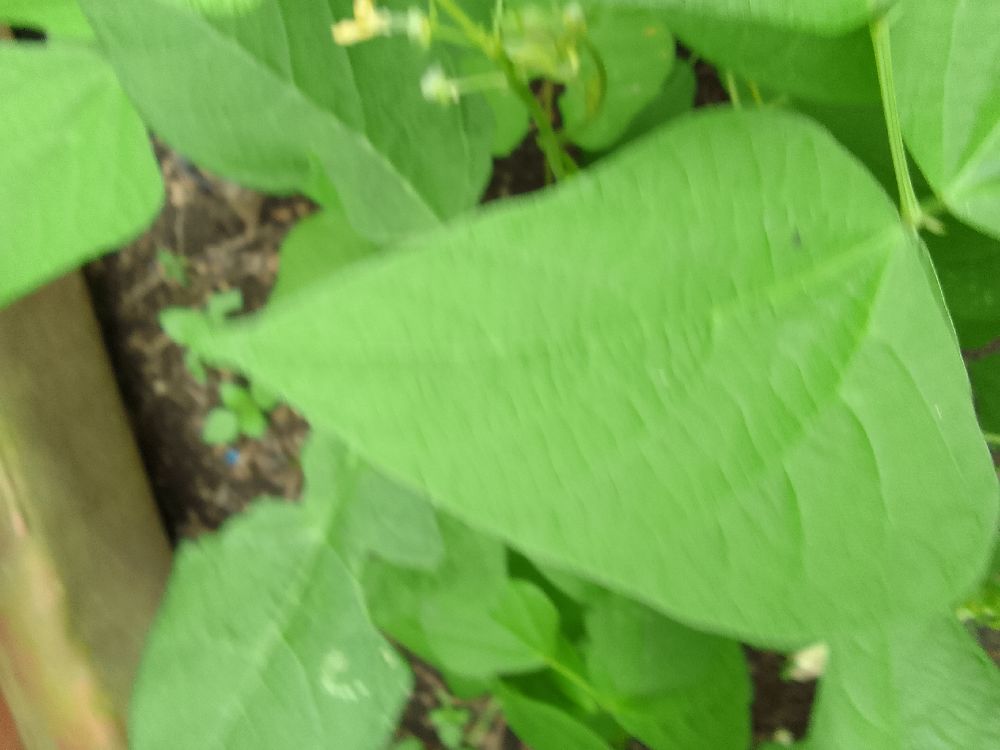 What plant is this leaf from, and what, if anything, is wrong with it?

common bean, healthy
